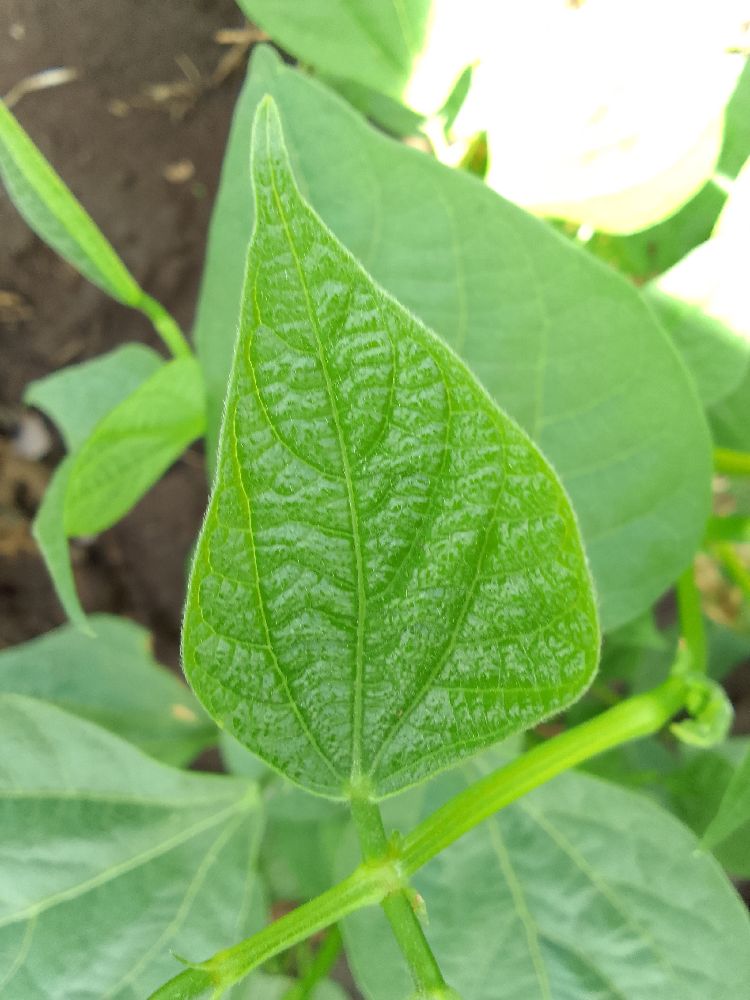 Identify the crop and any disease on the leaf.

common bean, healthy
